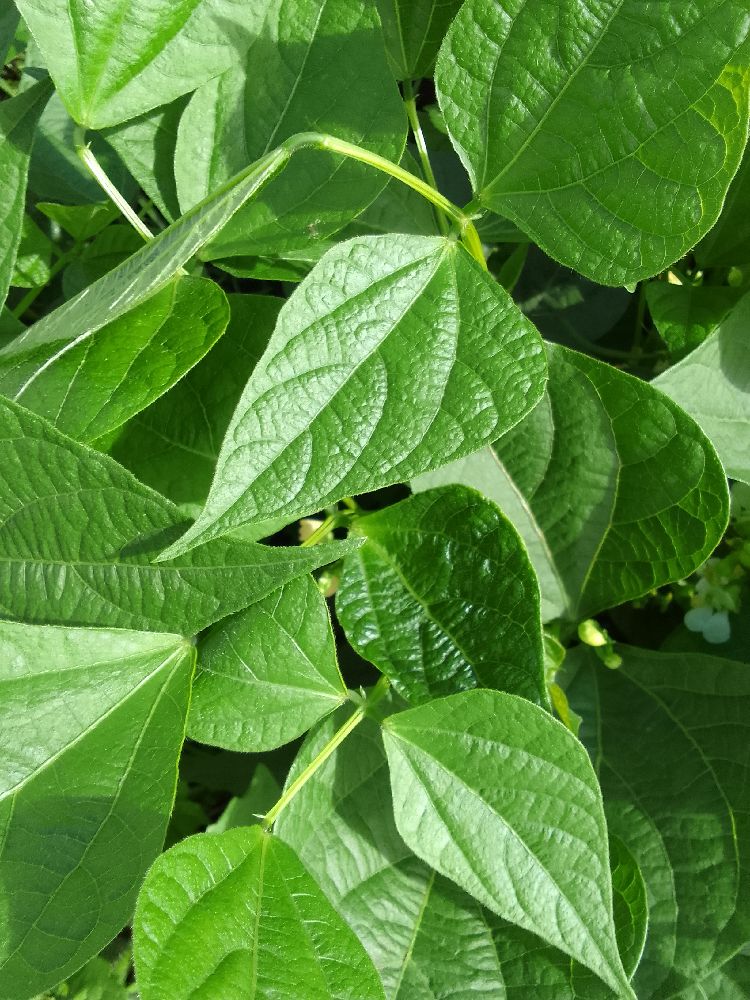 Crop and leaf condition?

common bean, healthy
